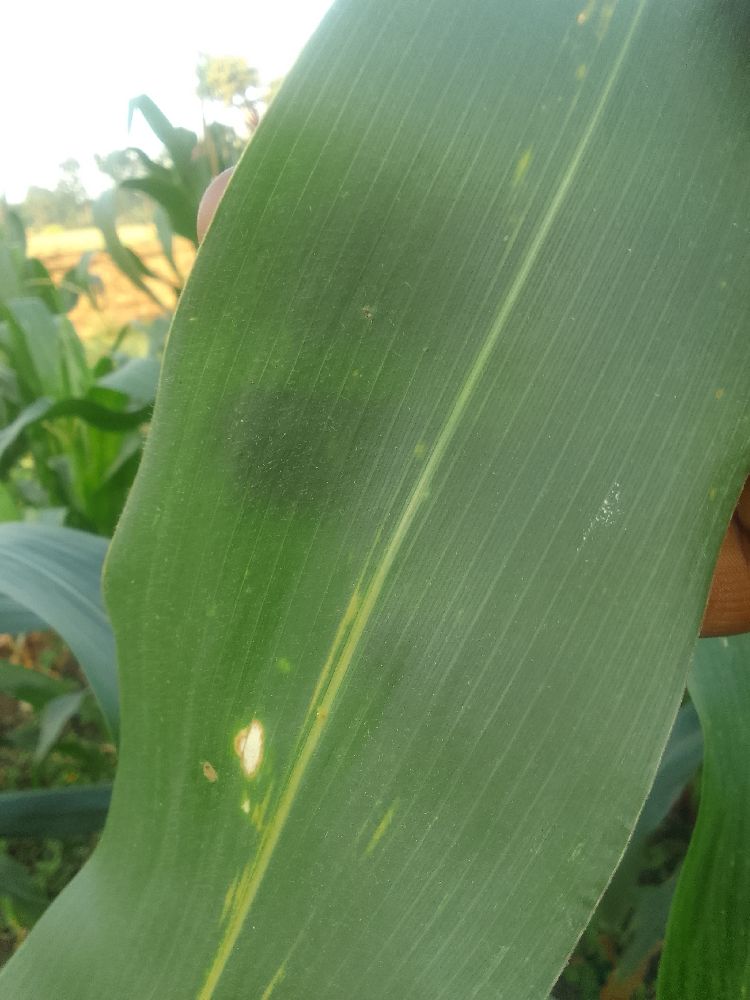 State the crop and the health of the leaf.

maize, healthy
